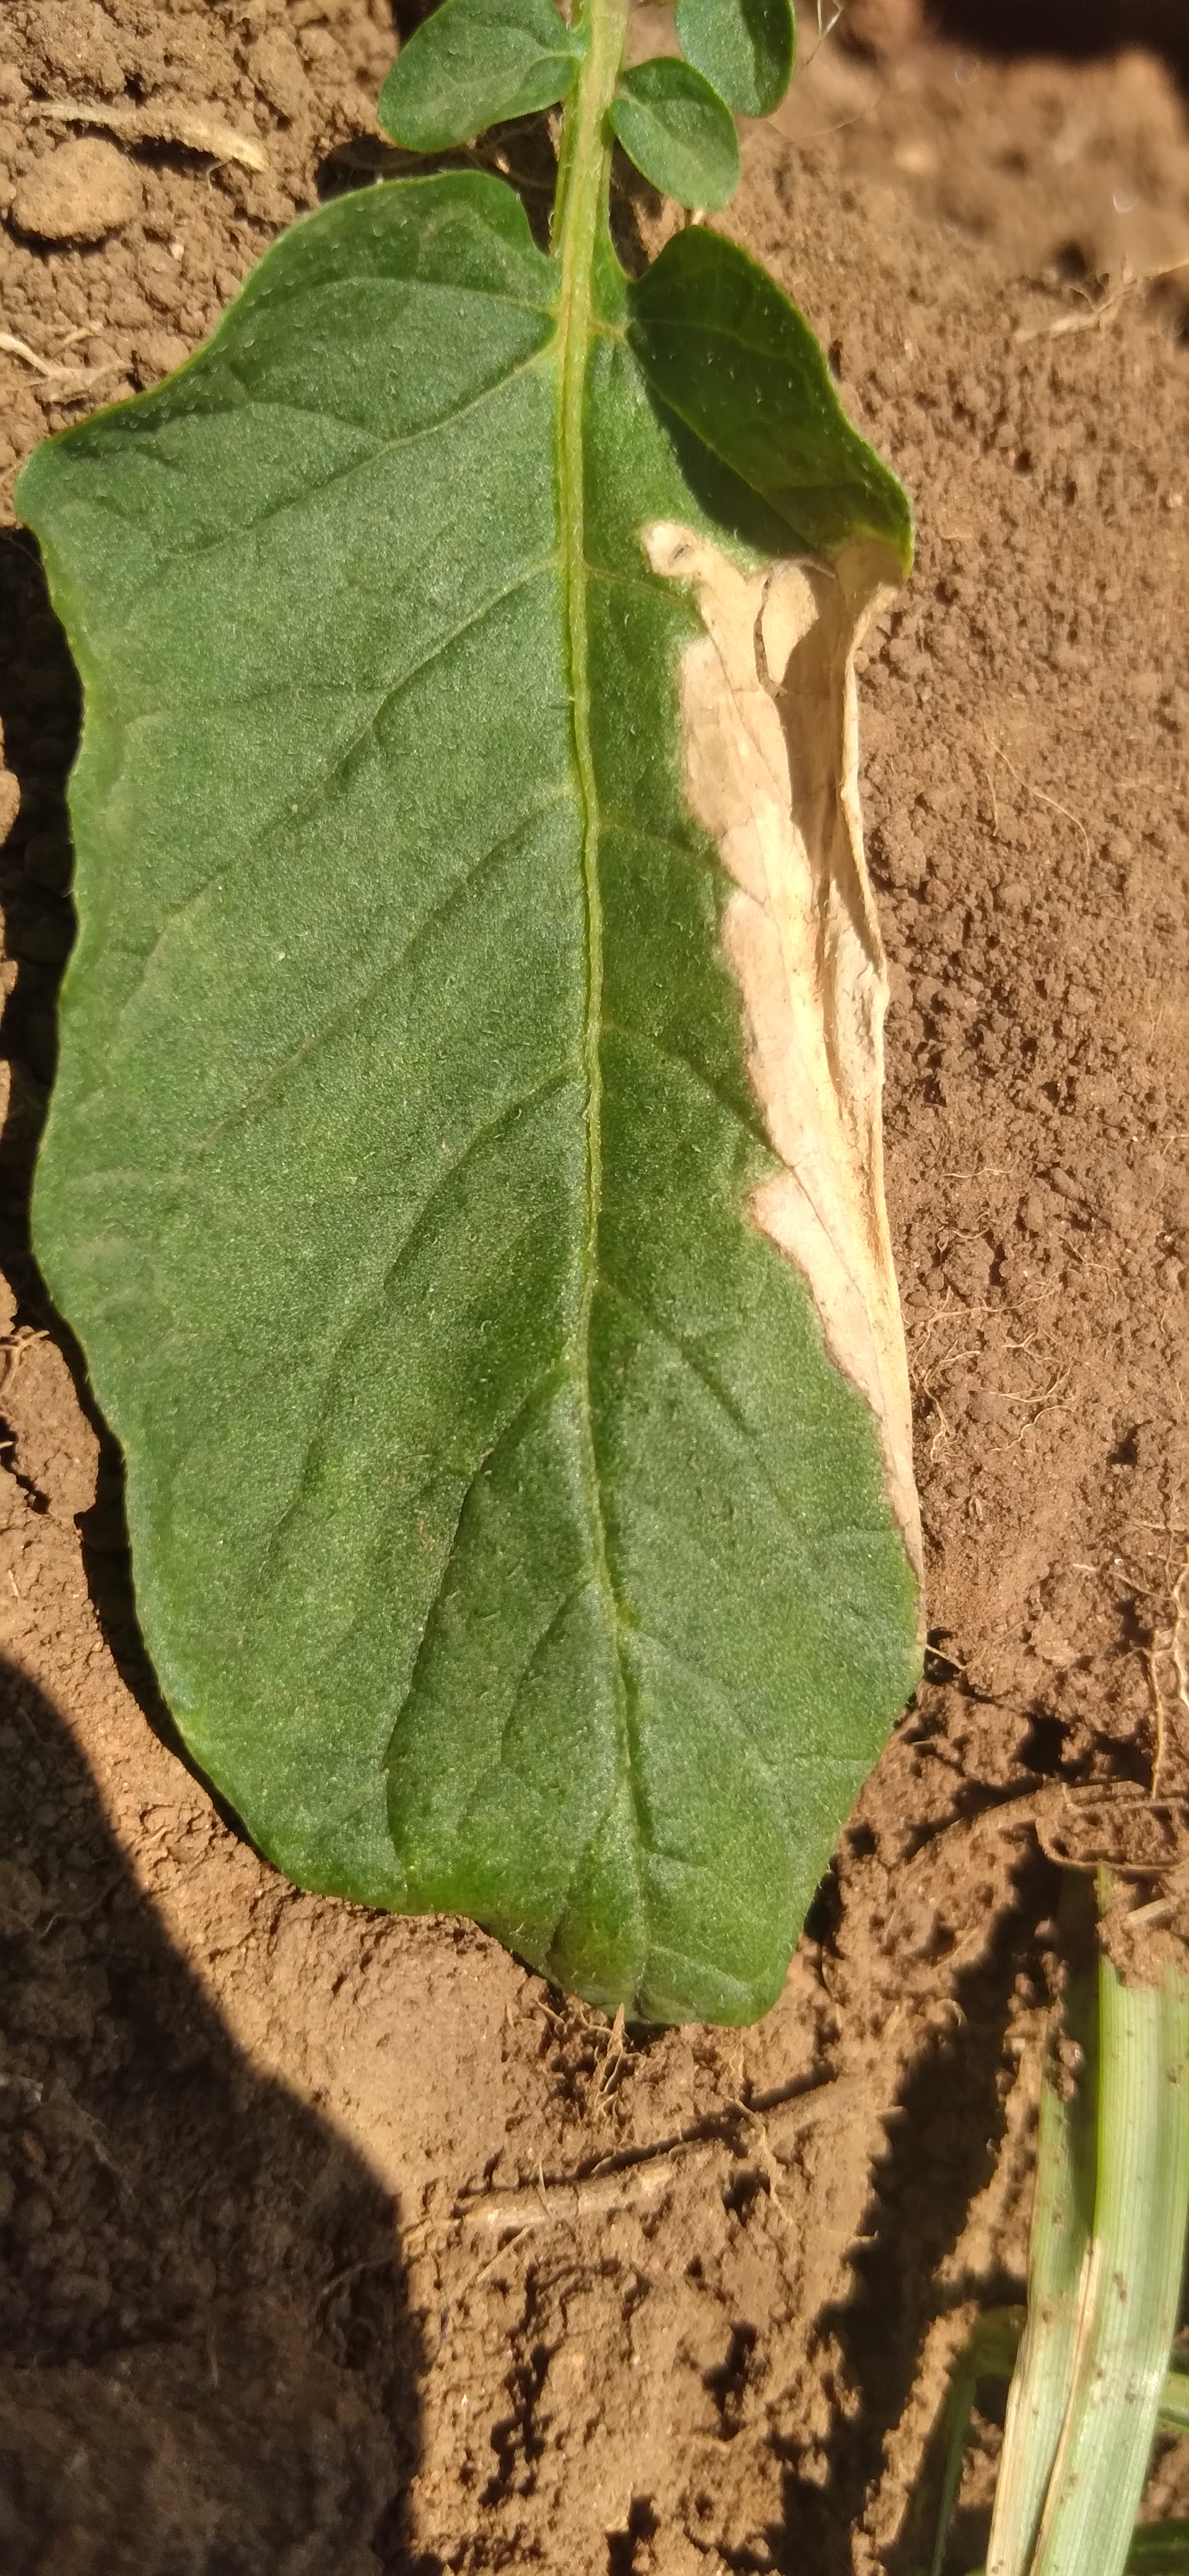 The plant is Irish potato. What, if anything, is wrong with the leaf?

early blight
